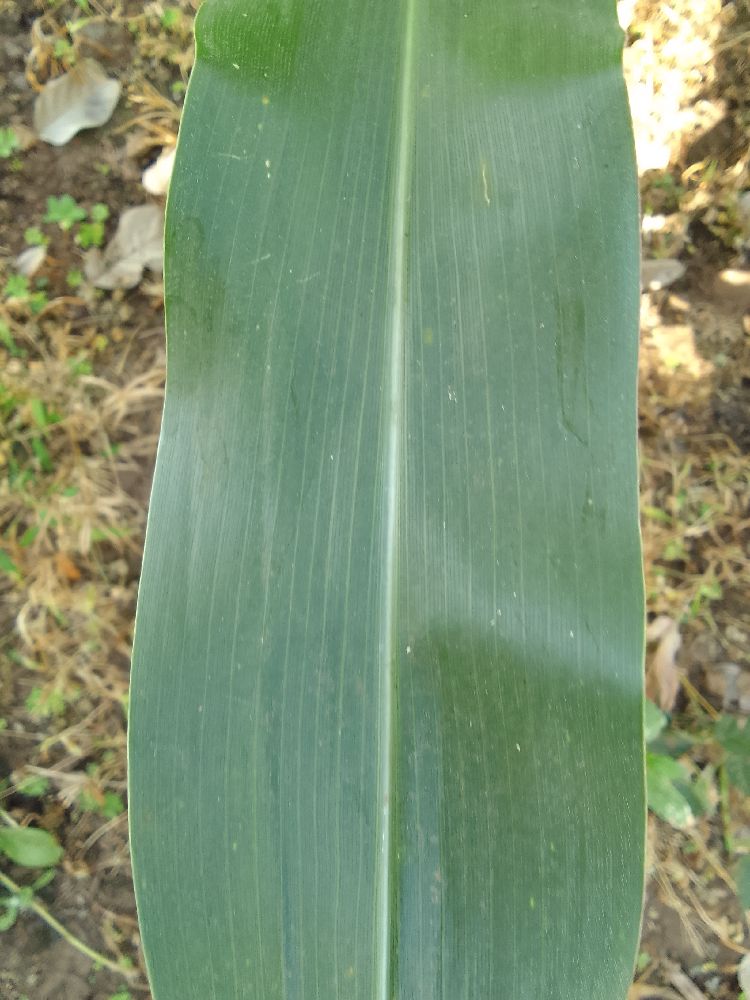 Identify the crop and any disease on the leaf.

maize, healthy
